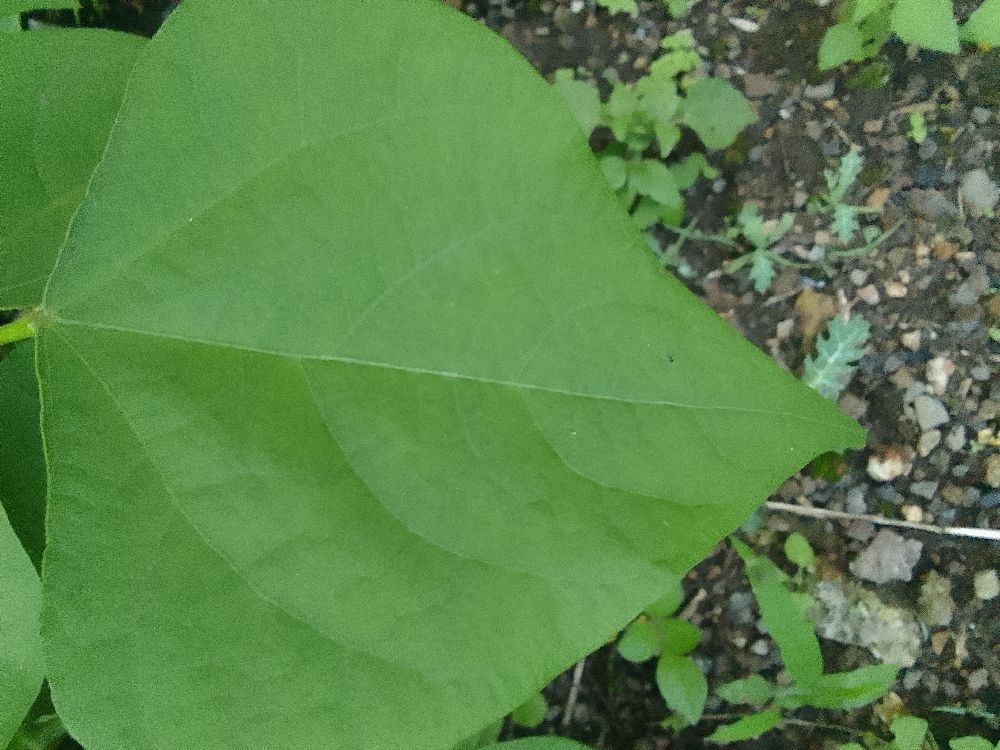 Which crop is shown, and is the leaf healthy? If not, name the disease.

common bean, healthy
